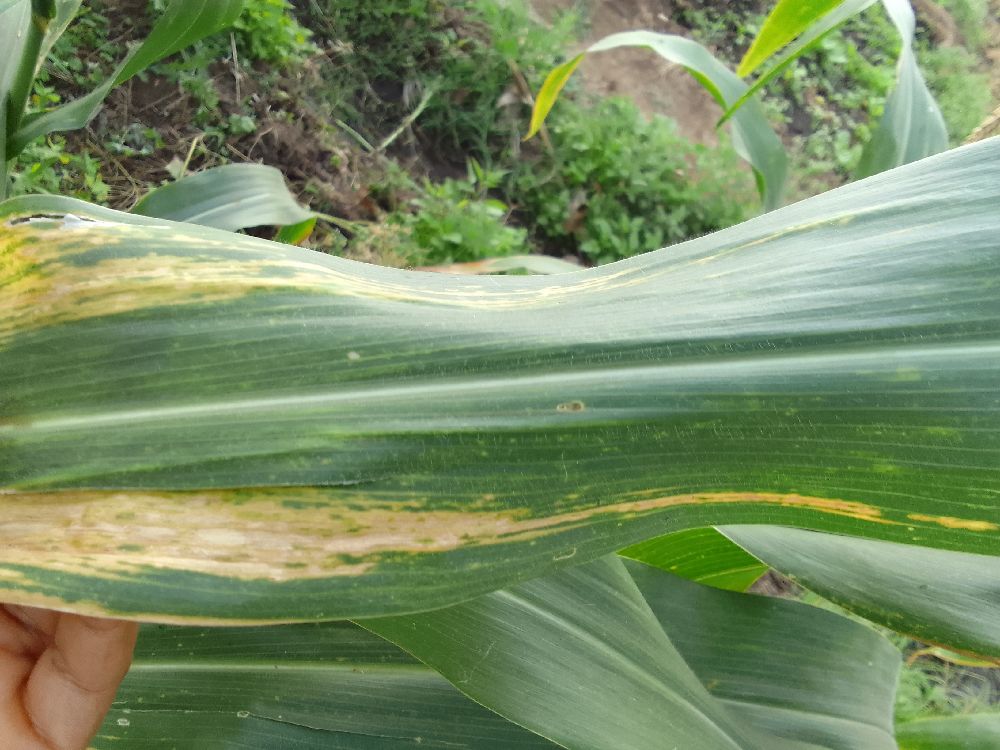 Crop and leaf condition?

maize, maize lethal necrosis
